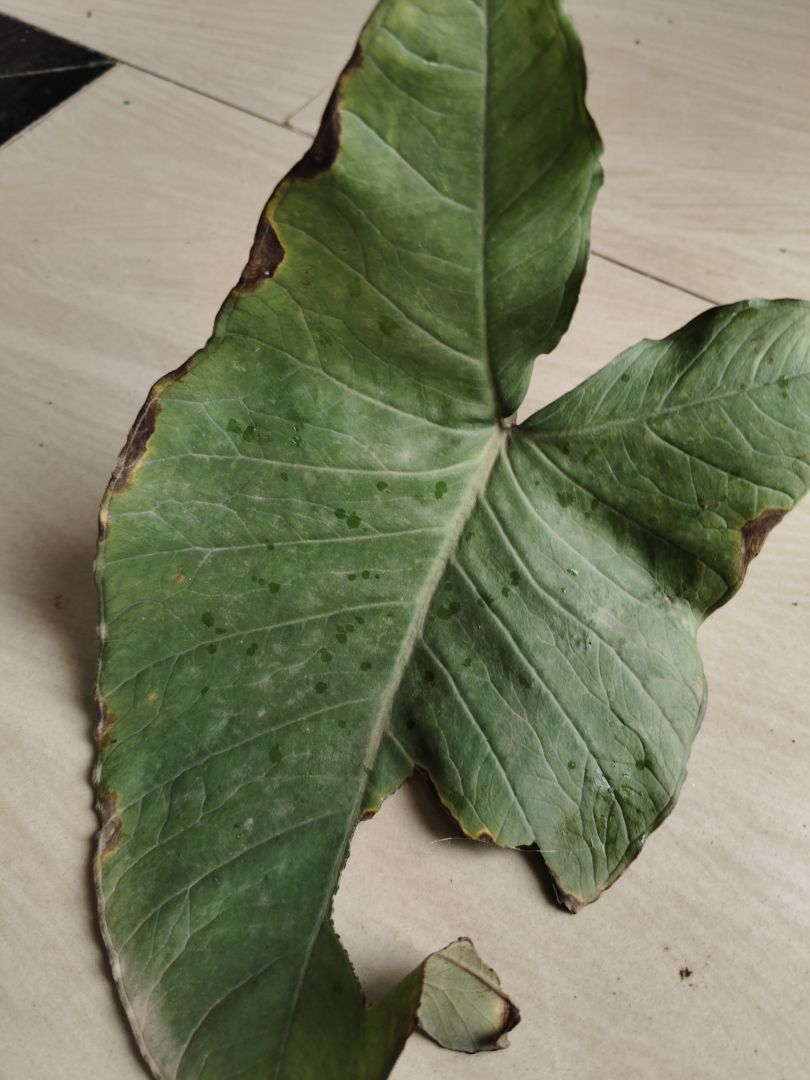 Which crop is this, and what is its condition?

taro, leaf blight
